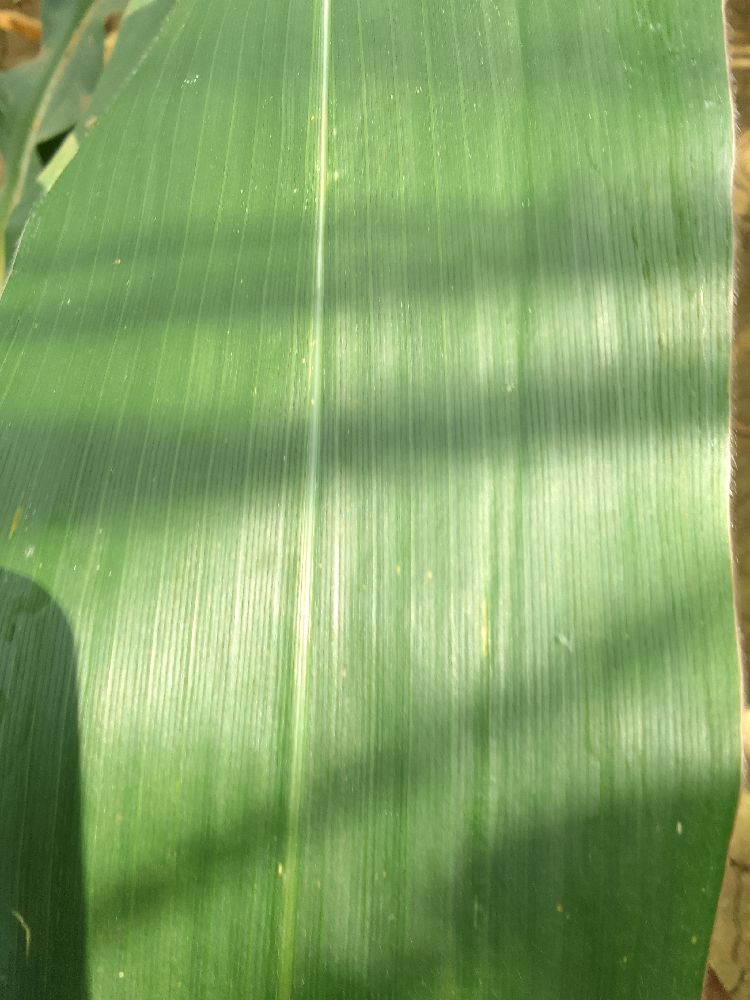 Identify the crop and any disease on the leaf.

maize, healthy
